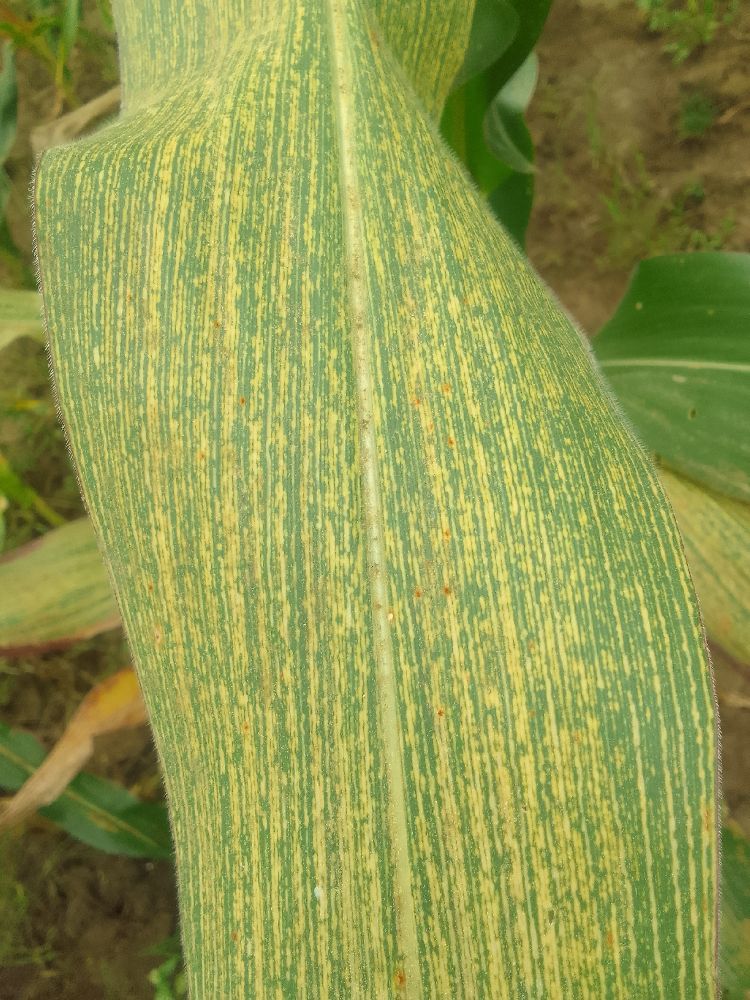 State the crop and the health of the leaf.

maize, maize streak virus
